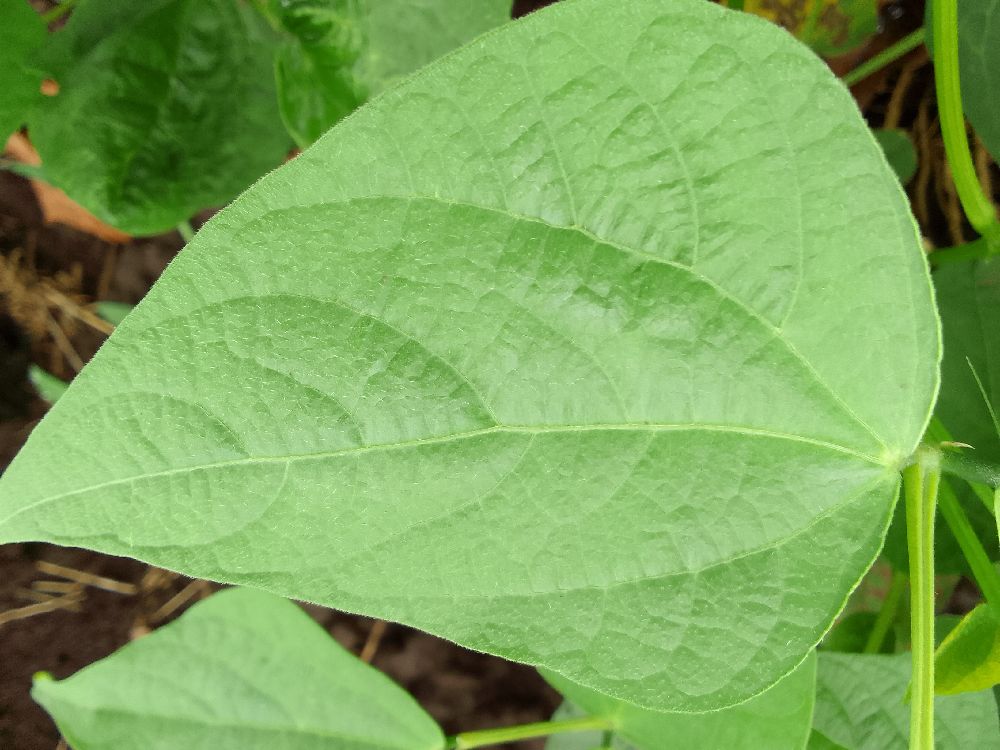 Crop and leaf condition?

common bean, healthy
